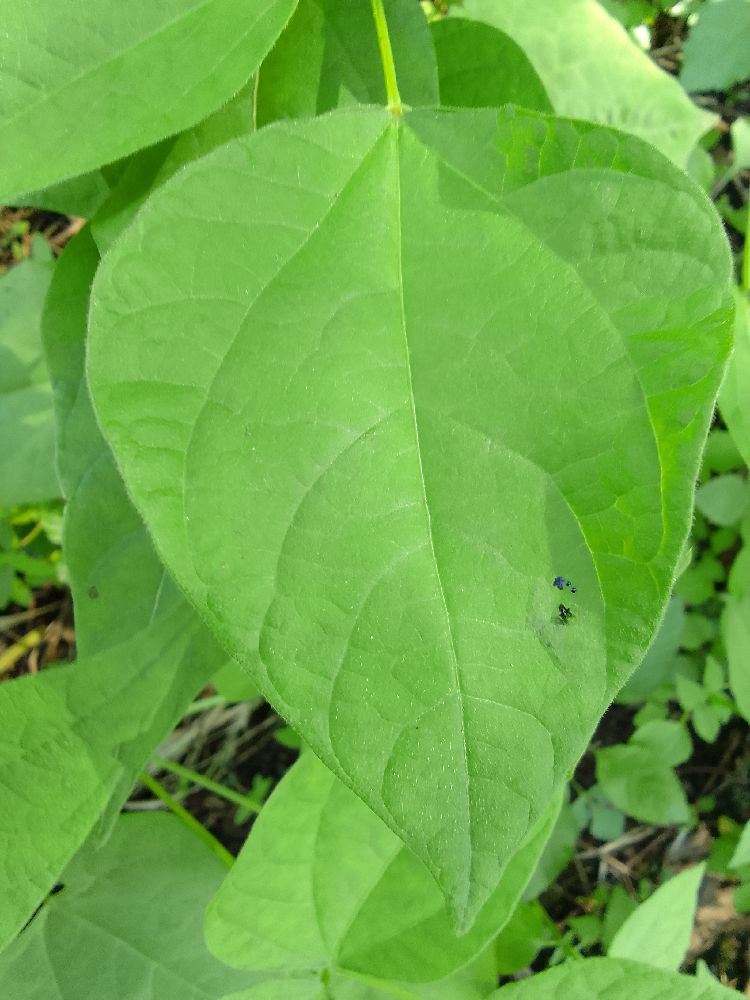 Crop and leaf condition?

common bean, healthy
